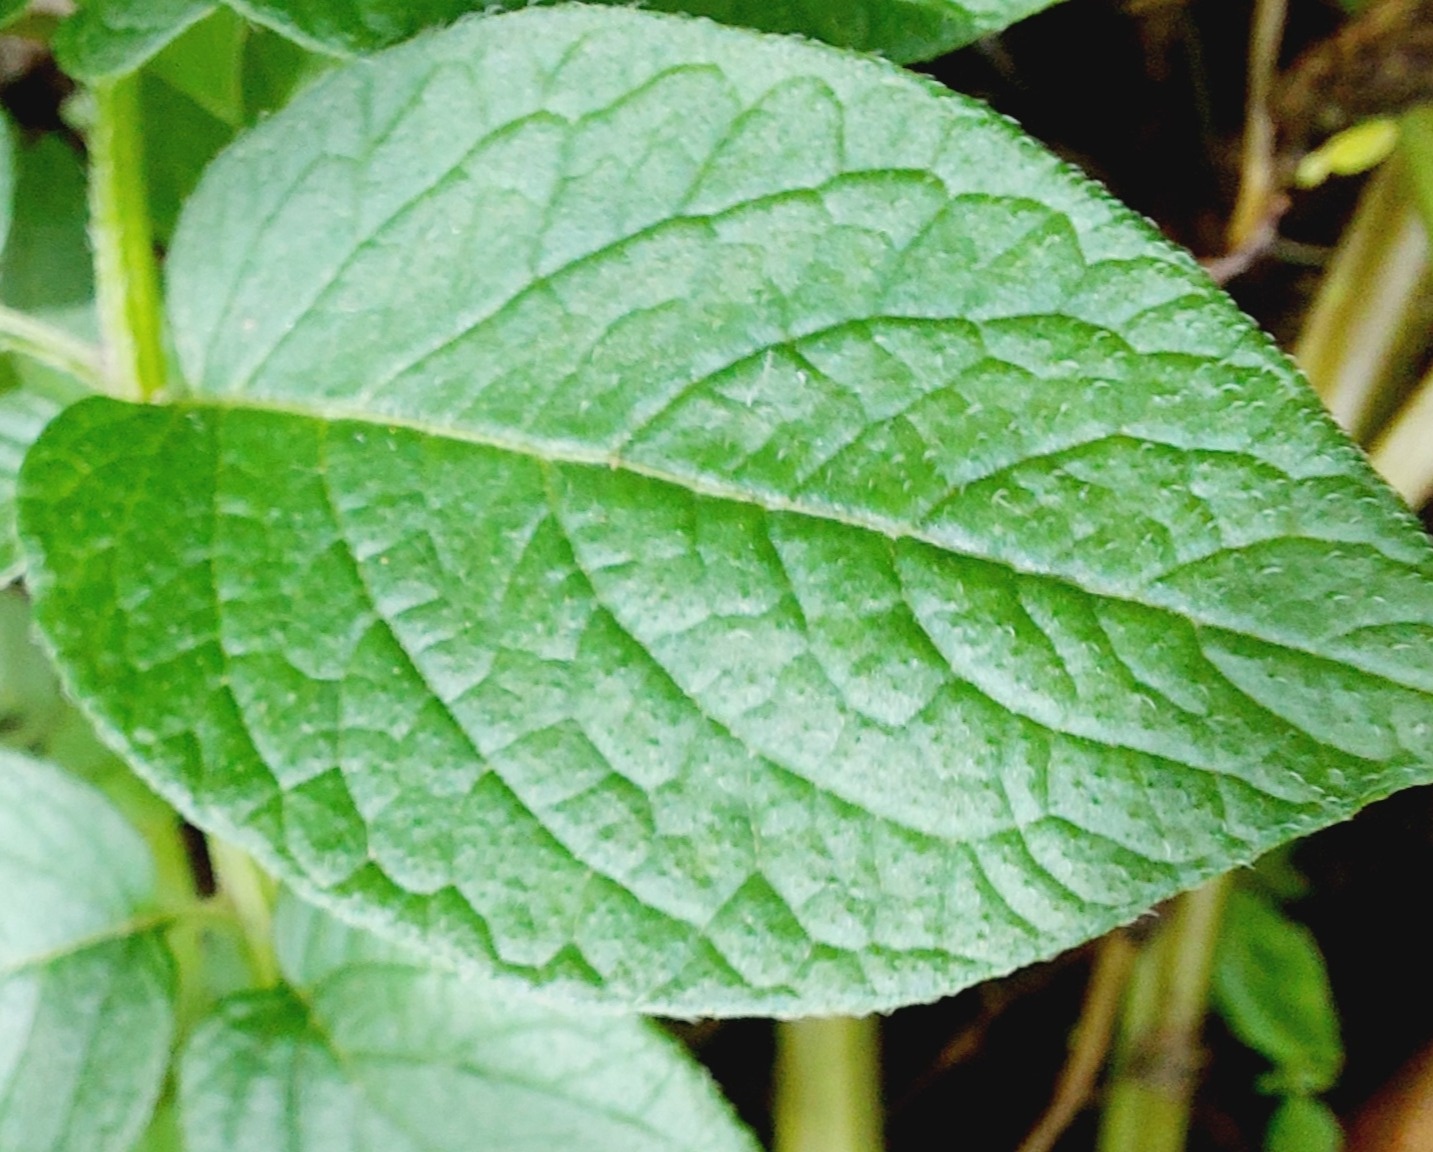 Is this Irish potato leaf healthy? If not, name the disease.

healthy
